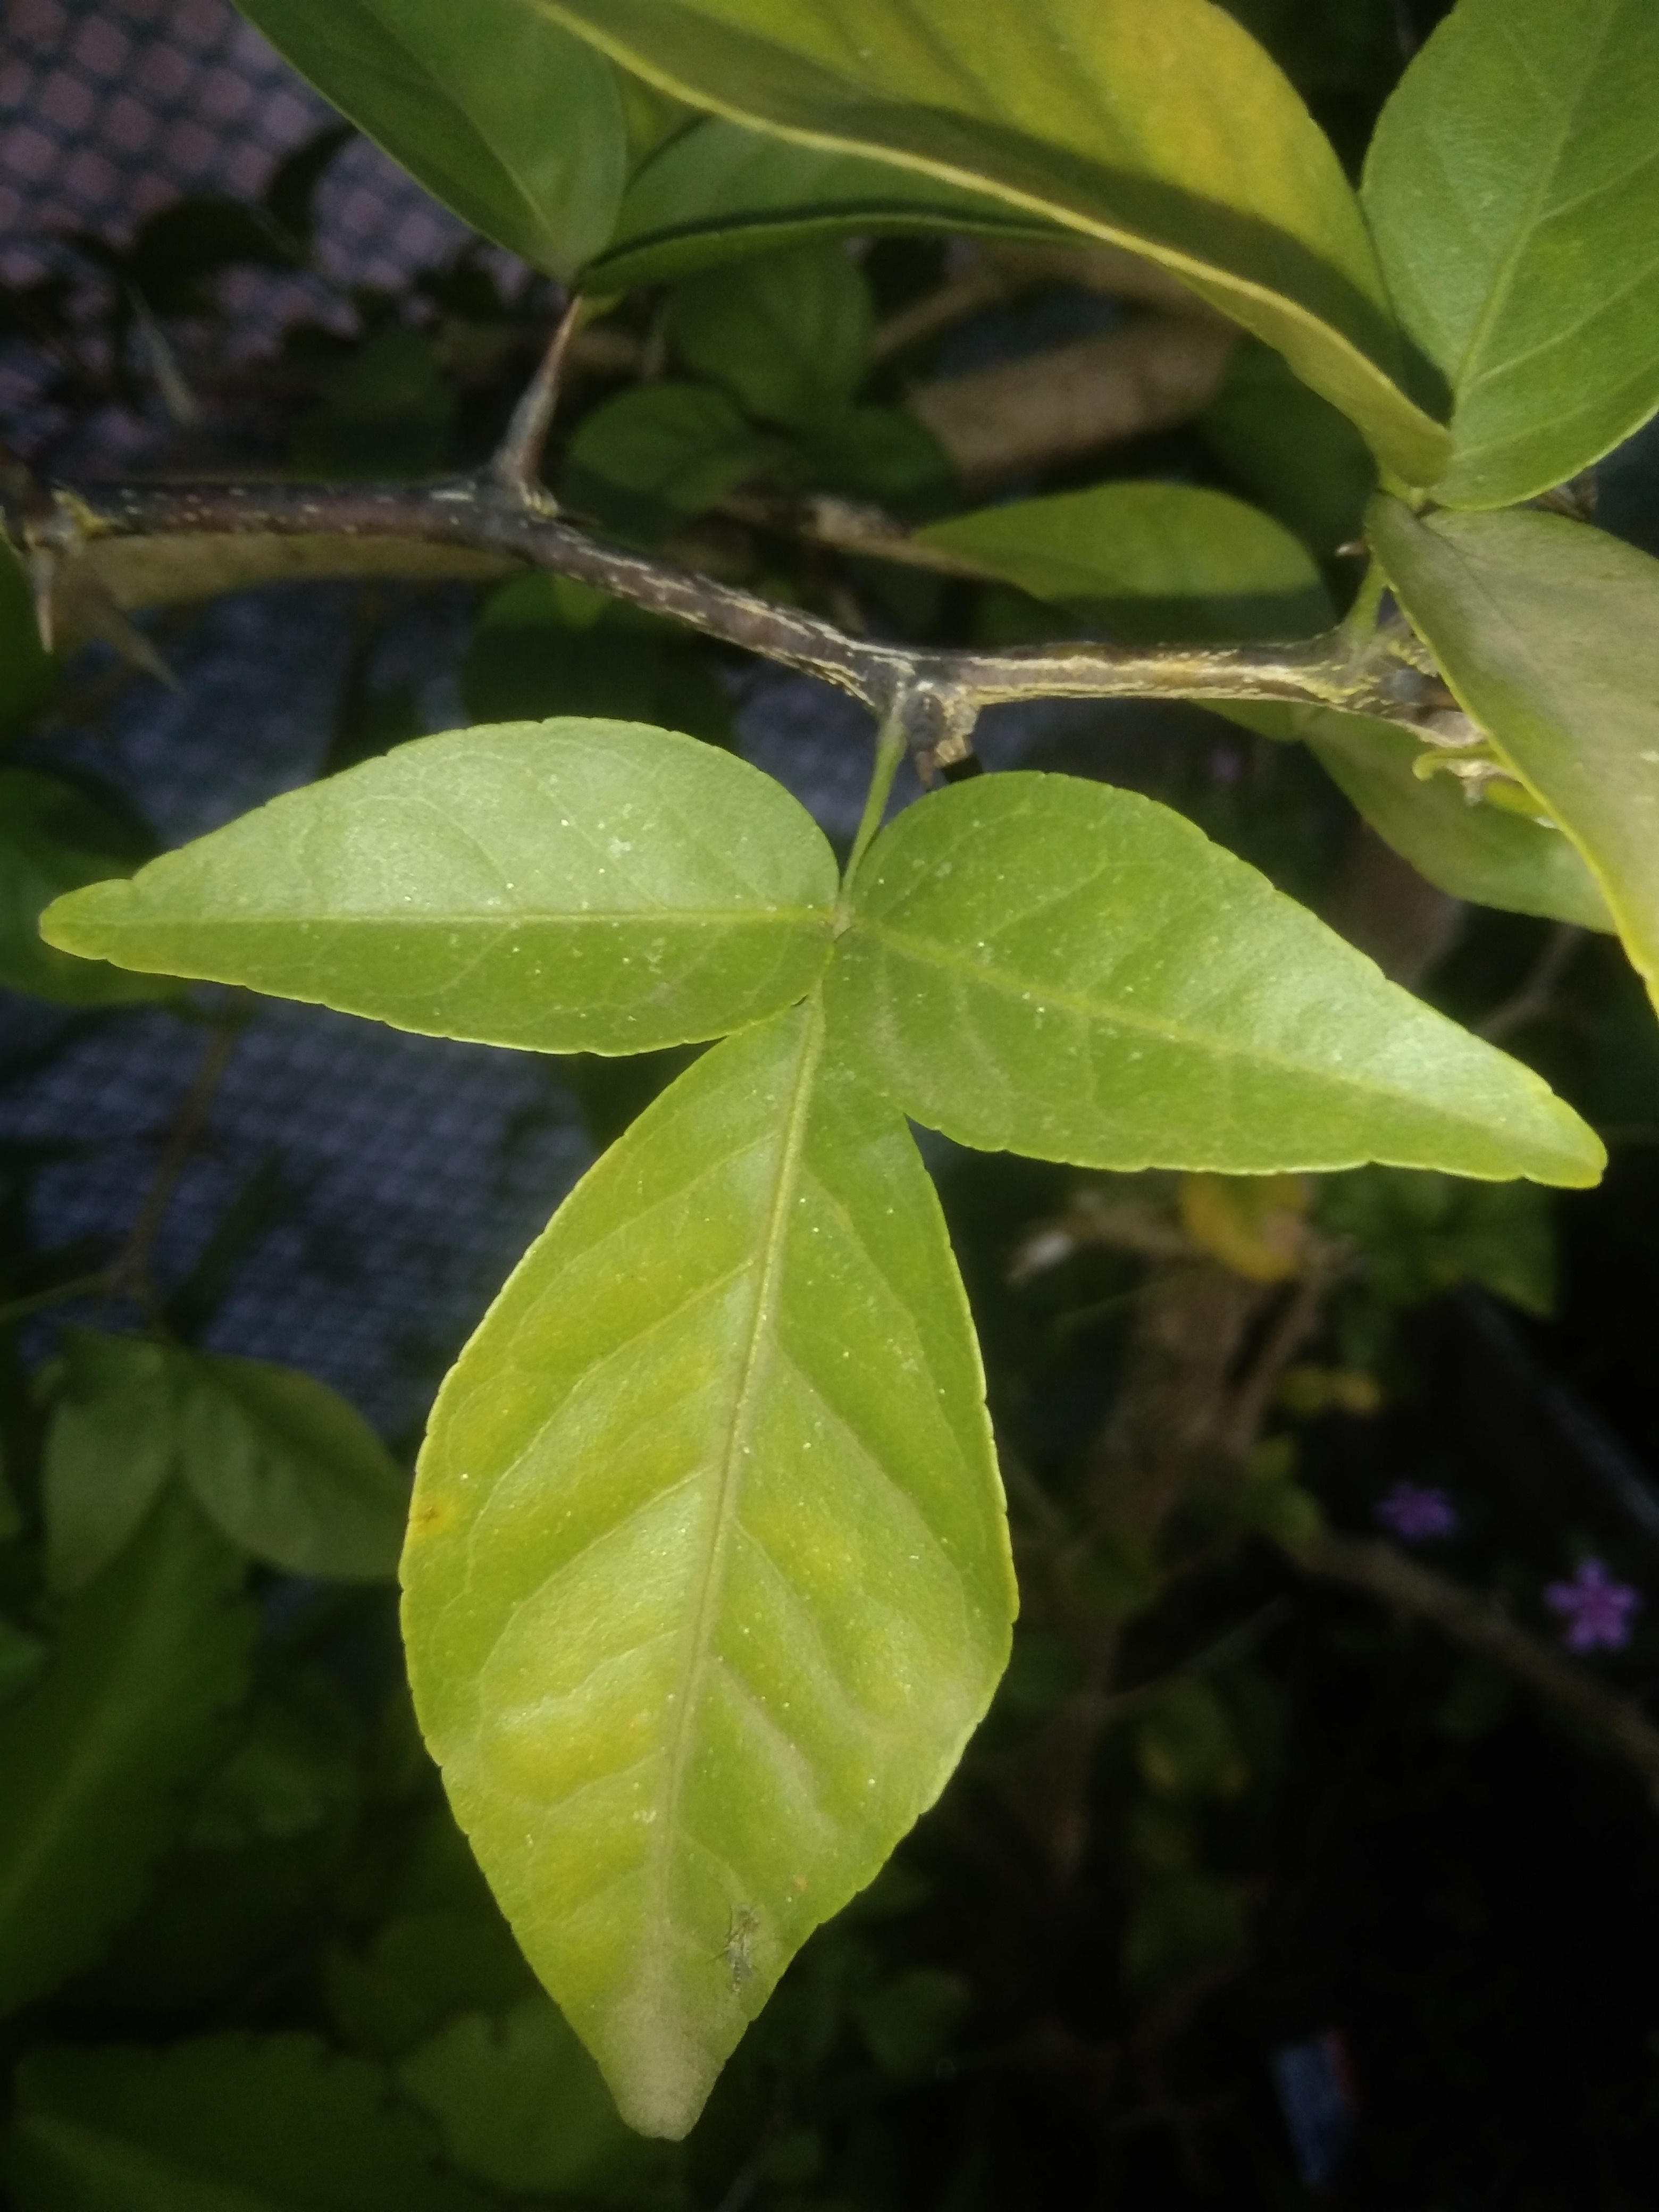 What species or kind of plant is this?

wood apple
